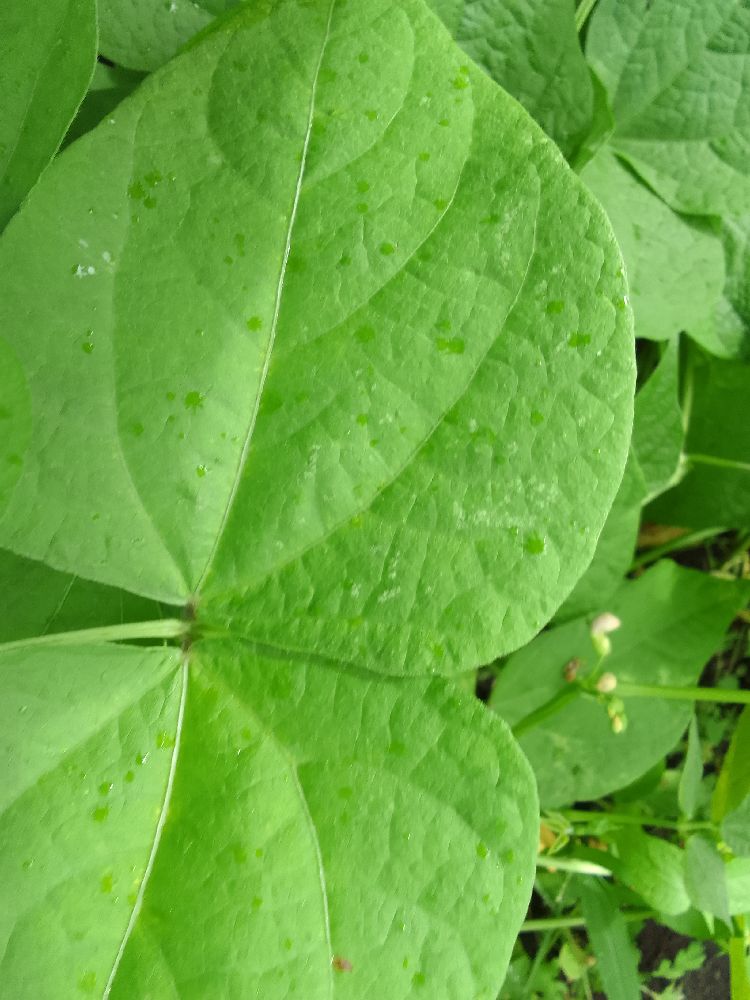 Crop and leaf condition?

common bean, healthy
